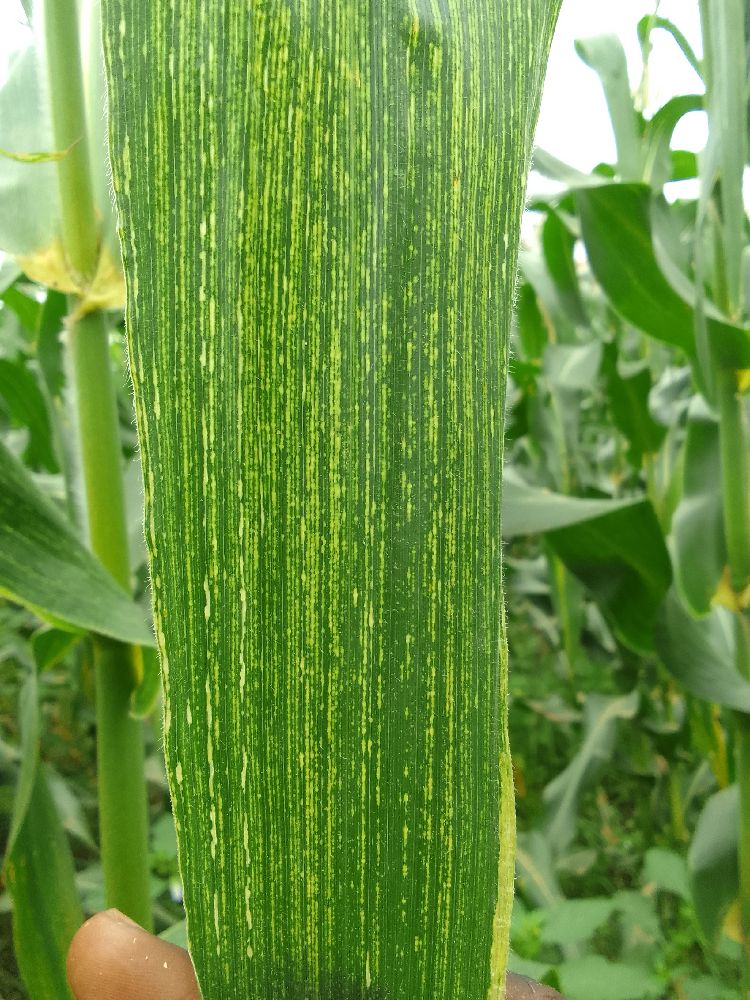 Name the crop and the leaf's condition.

maize, maize streak virus
